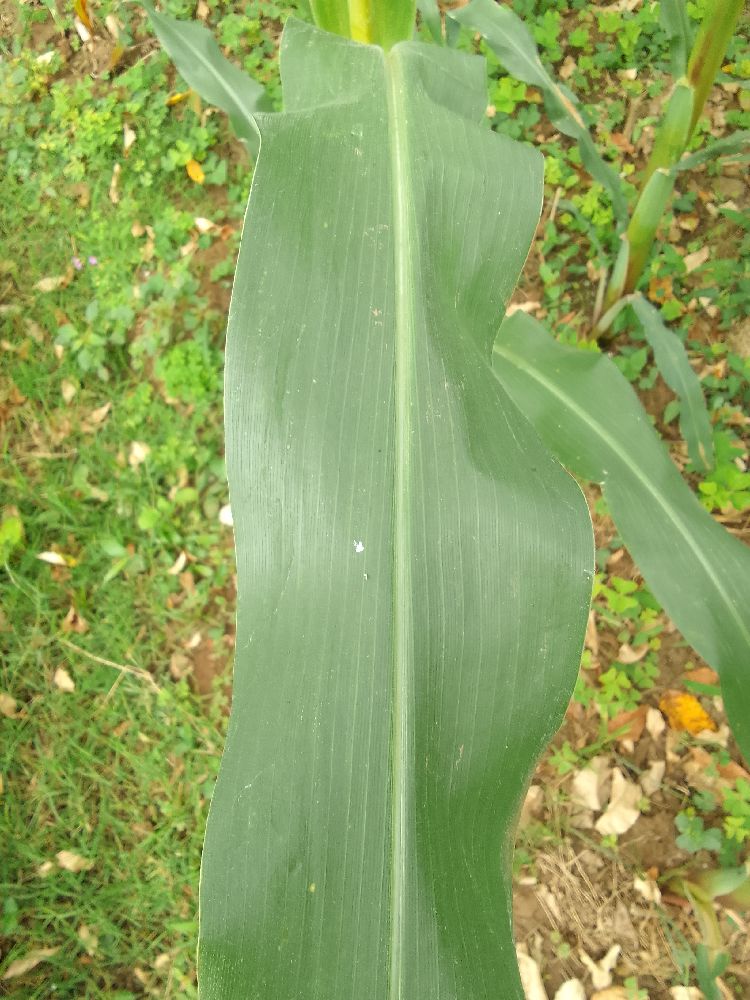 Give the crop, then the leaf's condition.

maize, healthy
